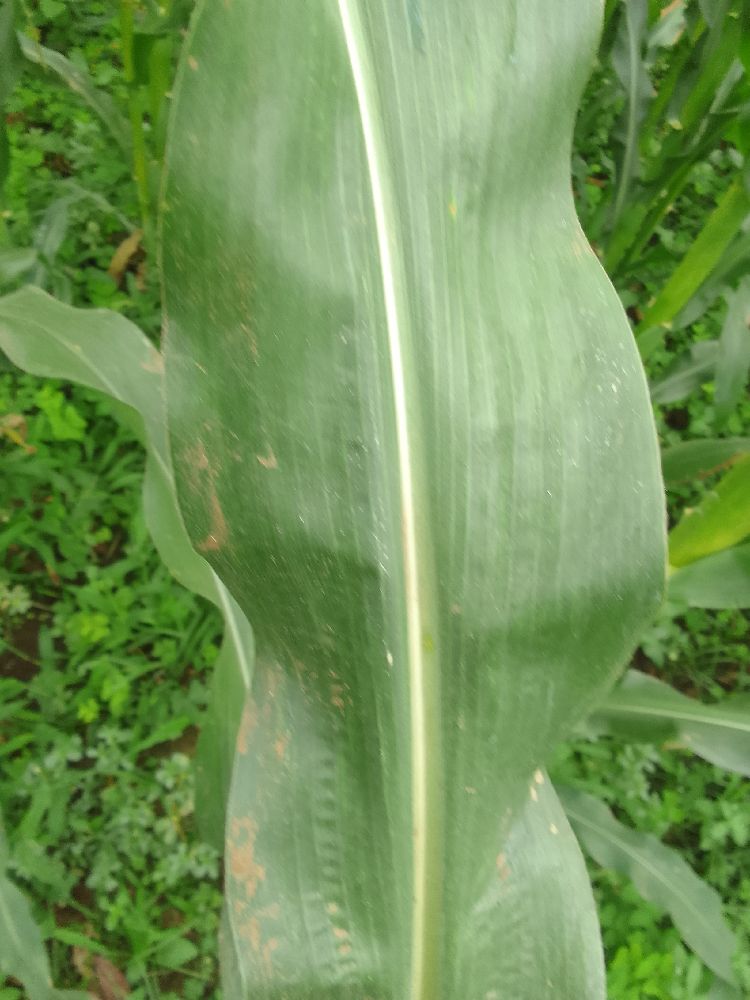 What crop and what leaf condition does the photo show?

maize, healthy
